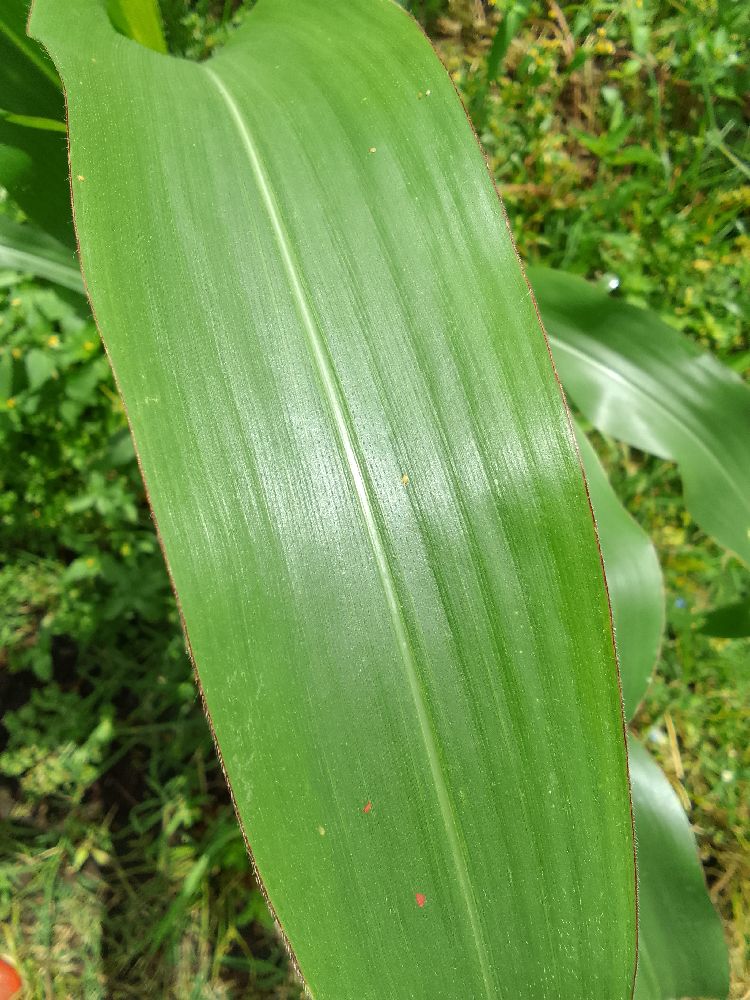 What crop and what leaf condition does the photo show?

maize, healthy
